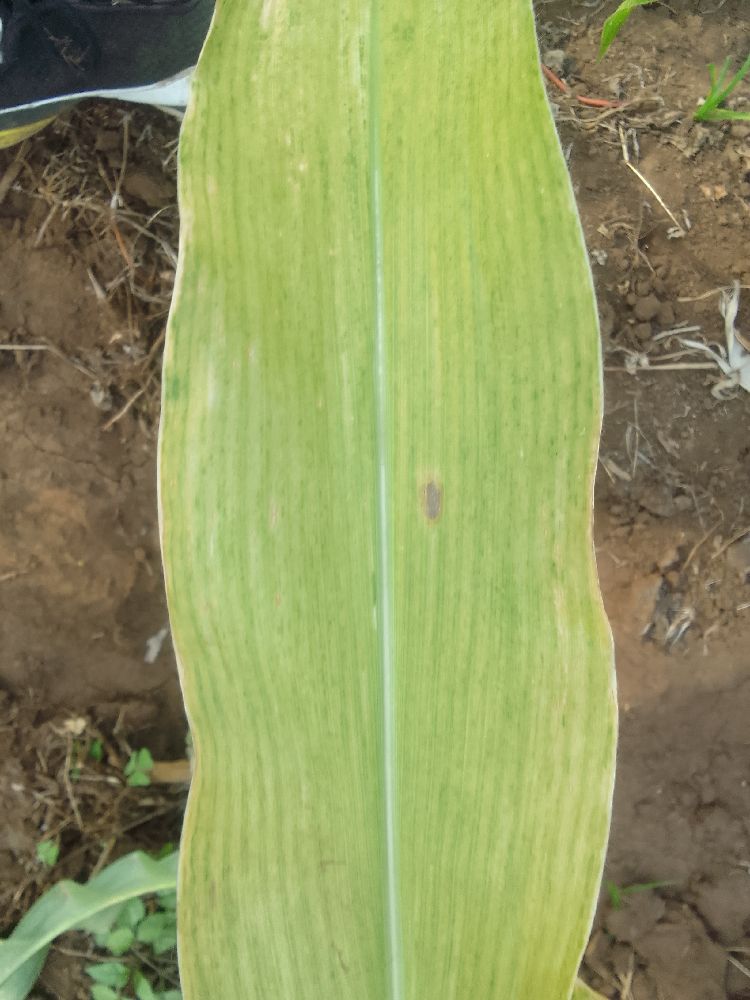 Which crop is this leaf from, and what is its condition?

maize, maize lethal necrosis
